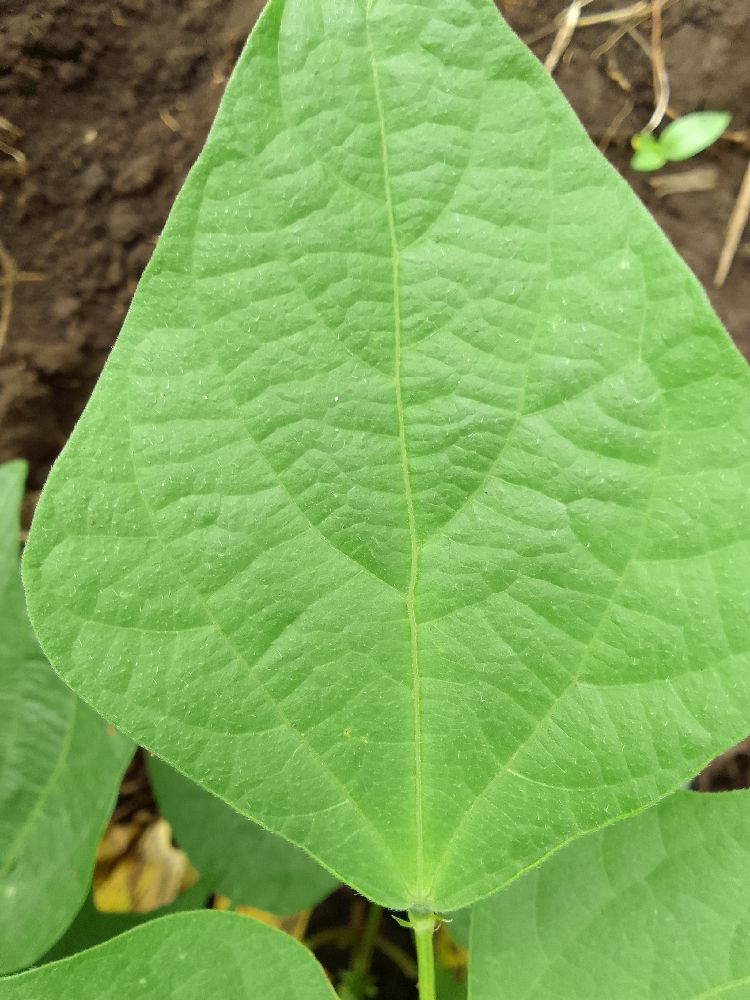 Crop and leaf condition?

common bean, healthy
